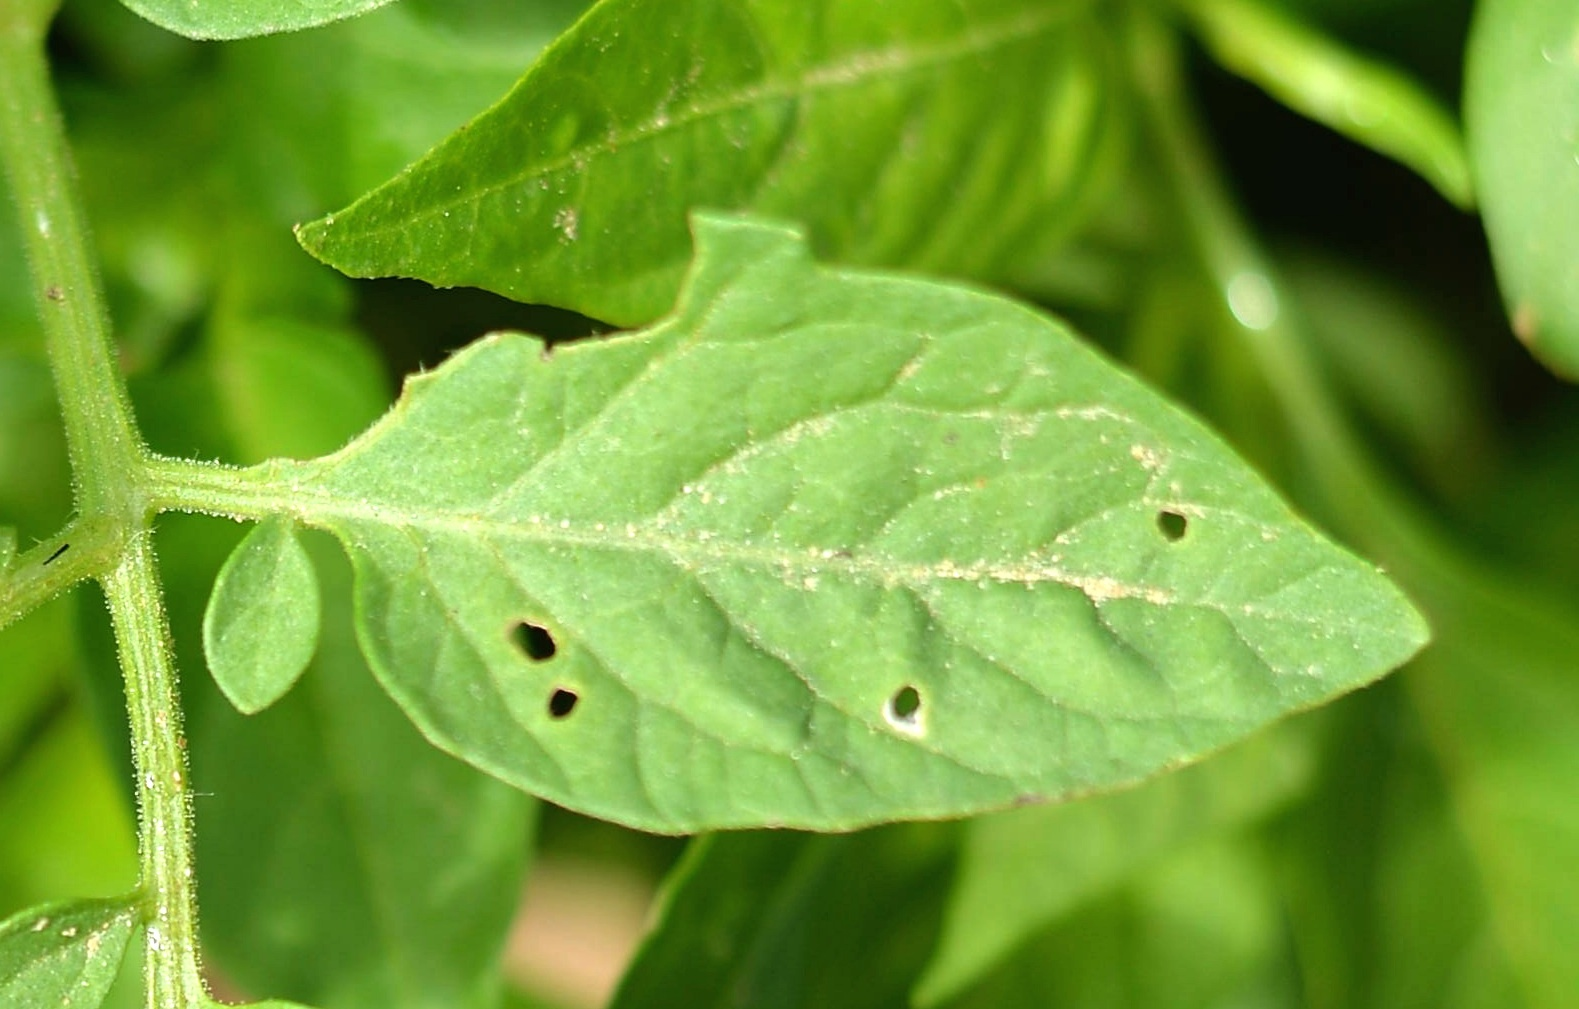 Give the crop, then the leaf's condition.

tomato, infected
